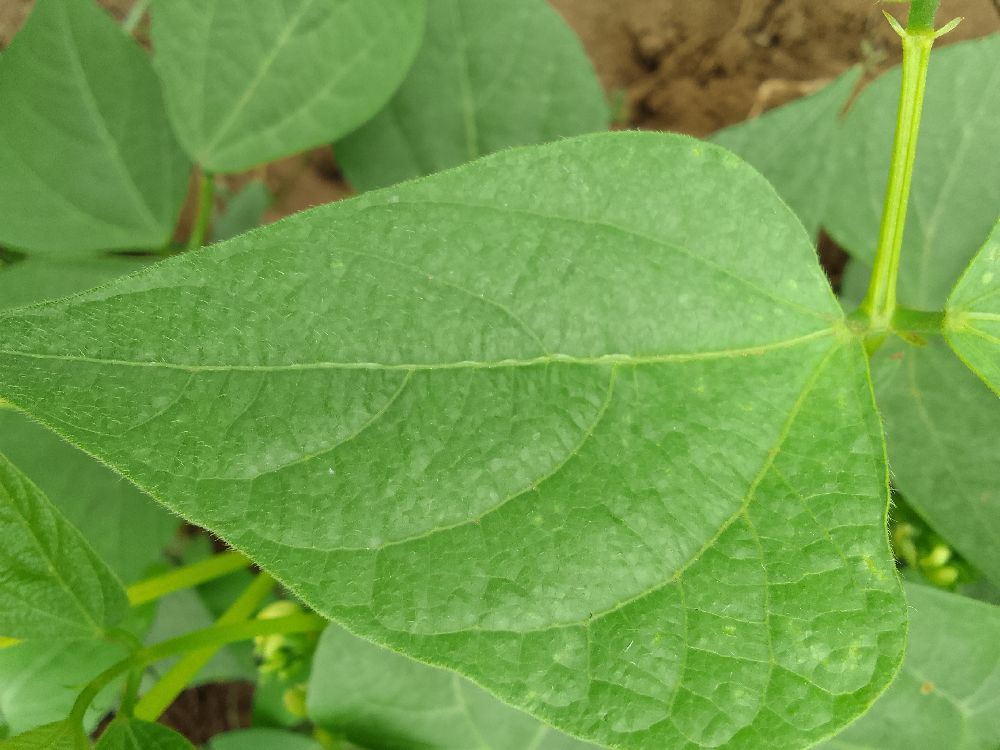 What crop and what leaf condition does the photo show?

common bean, healthy
